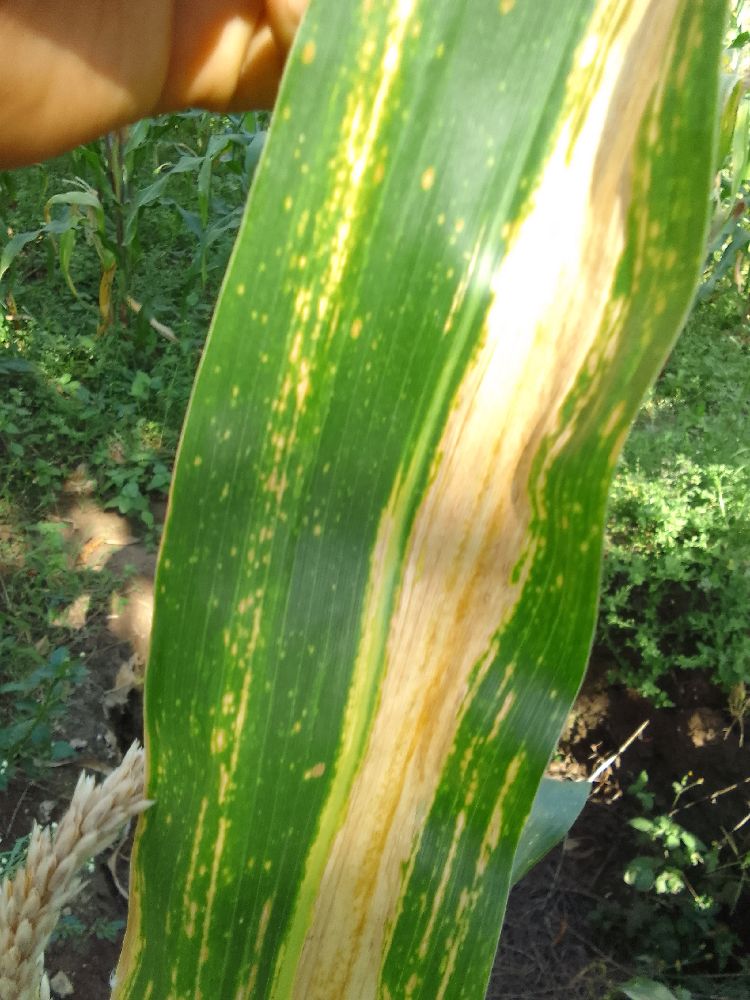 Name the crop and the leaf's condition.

maize, maize lethal necrosis
